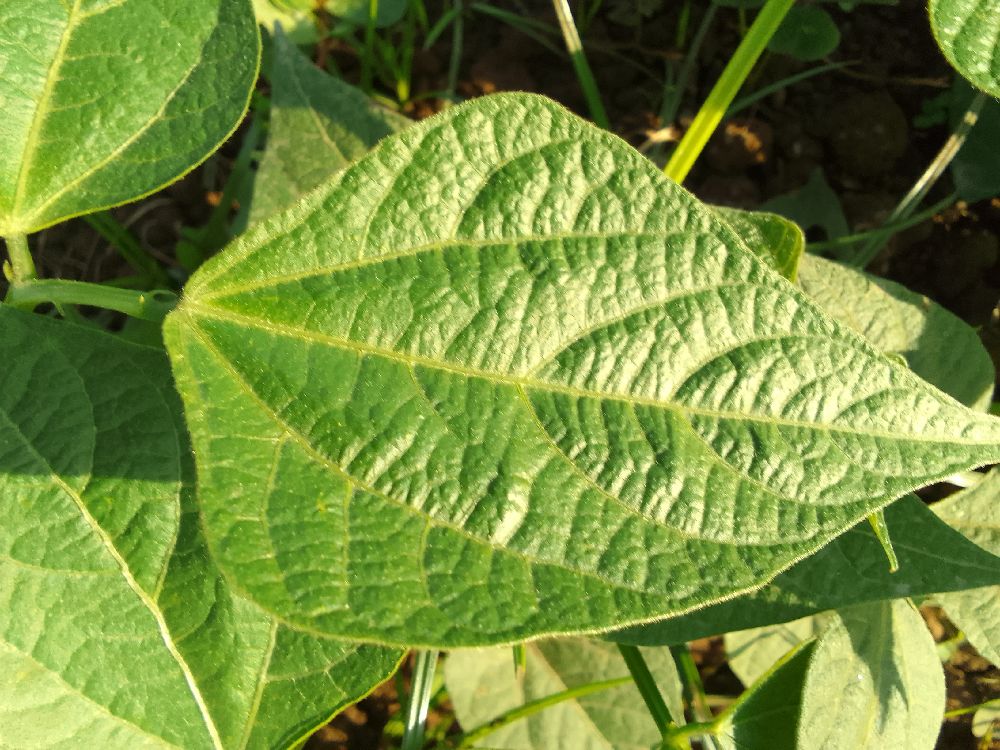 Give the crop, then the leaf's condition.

common bean, healthy
